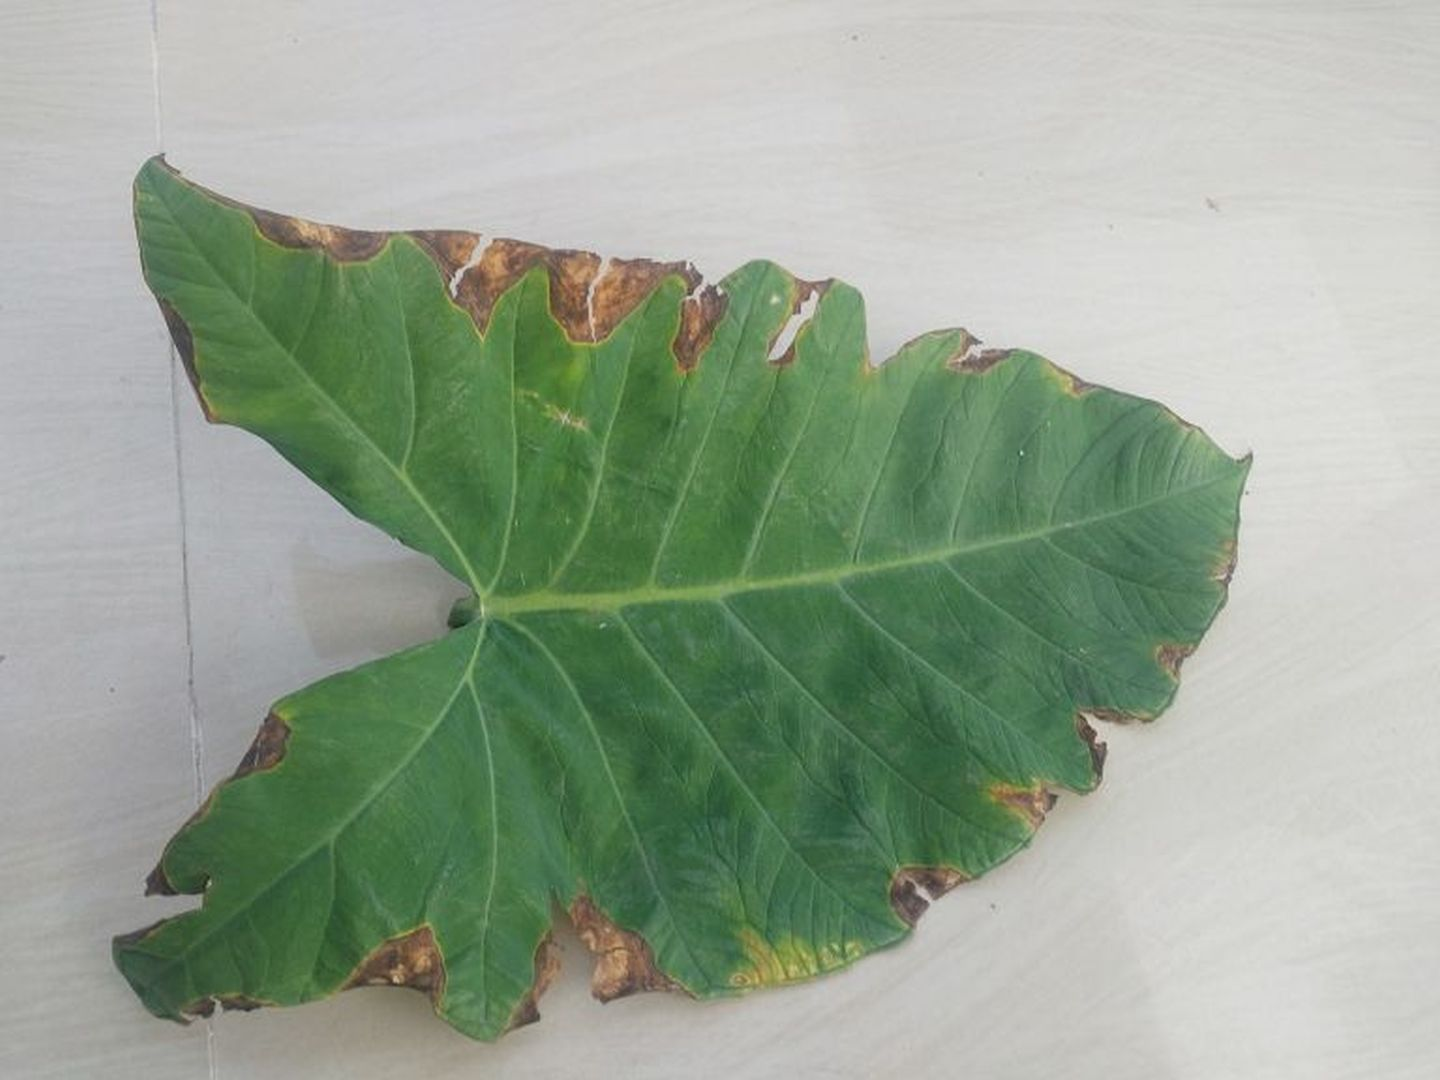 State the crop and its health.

taro, leaf blight
